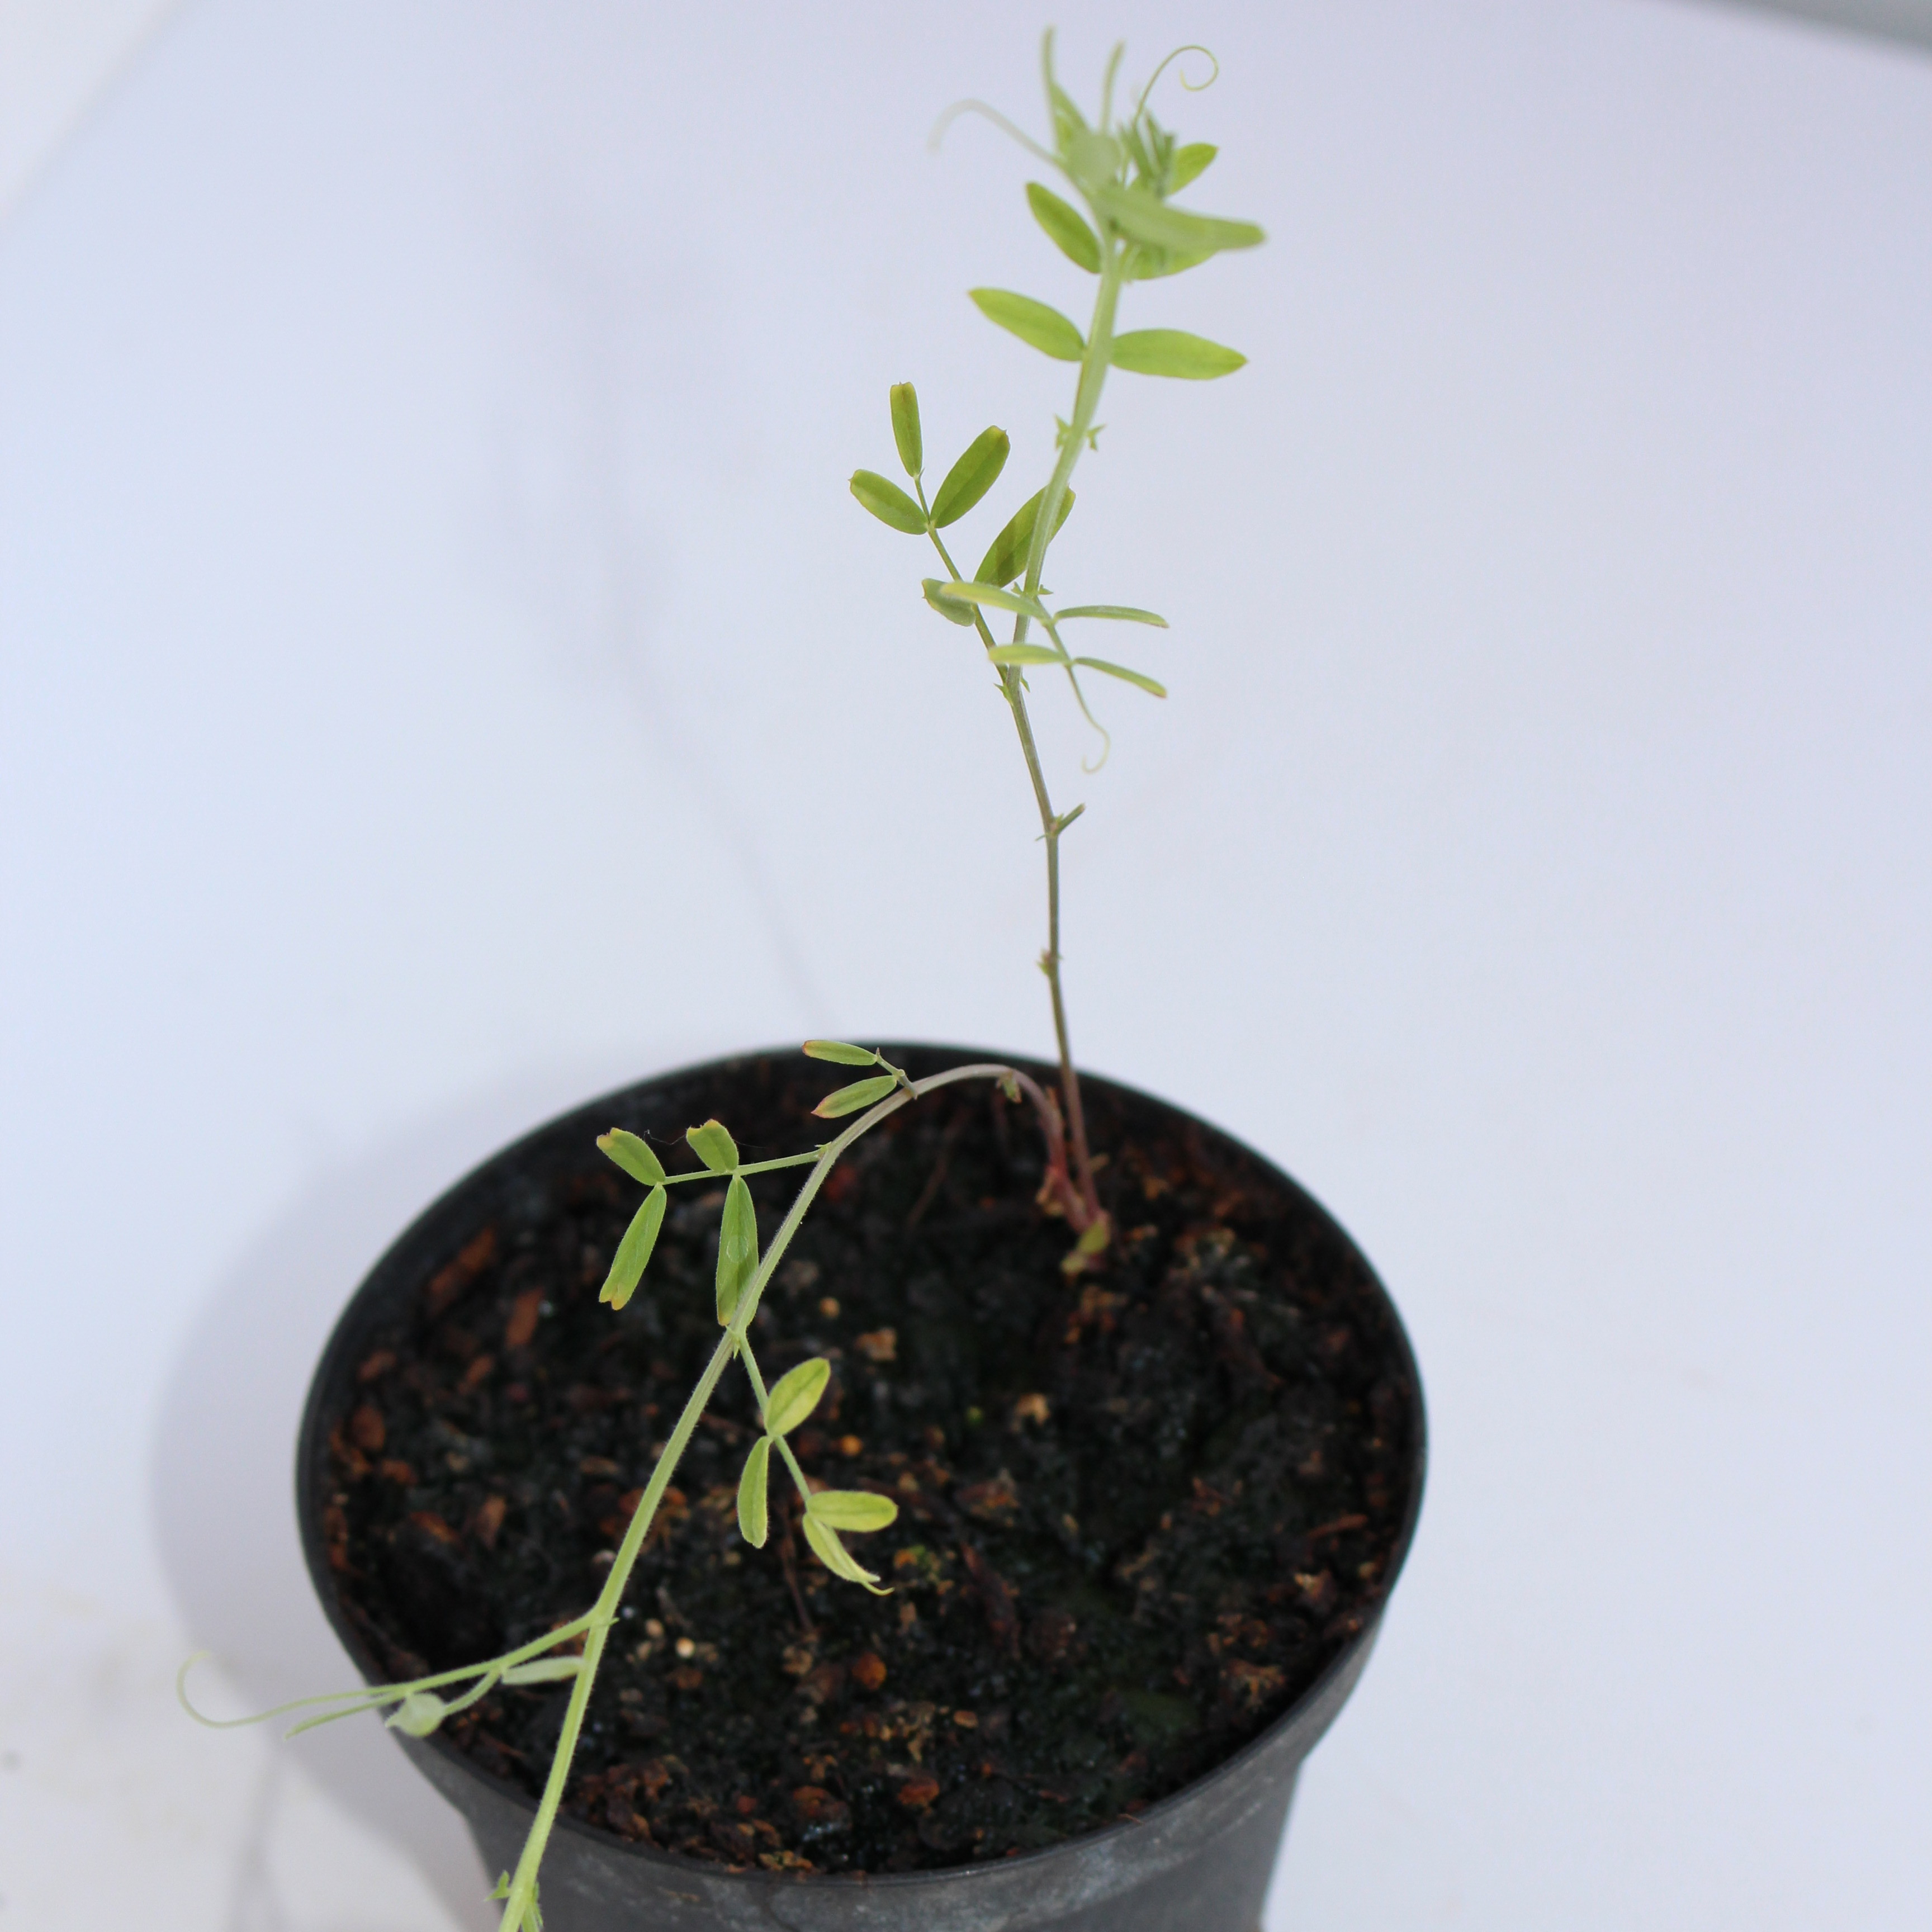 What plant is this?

Vicia sativa
